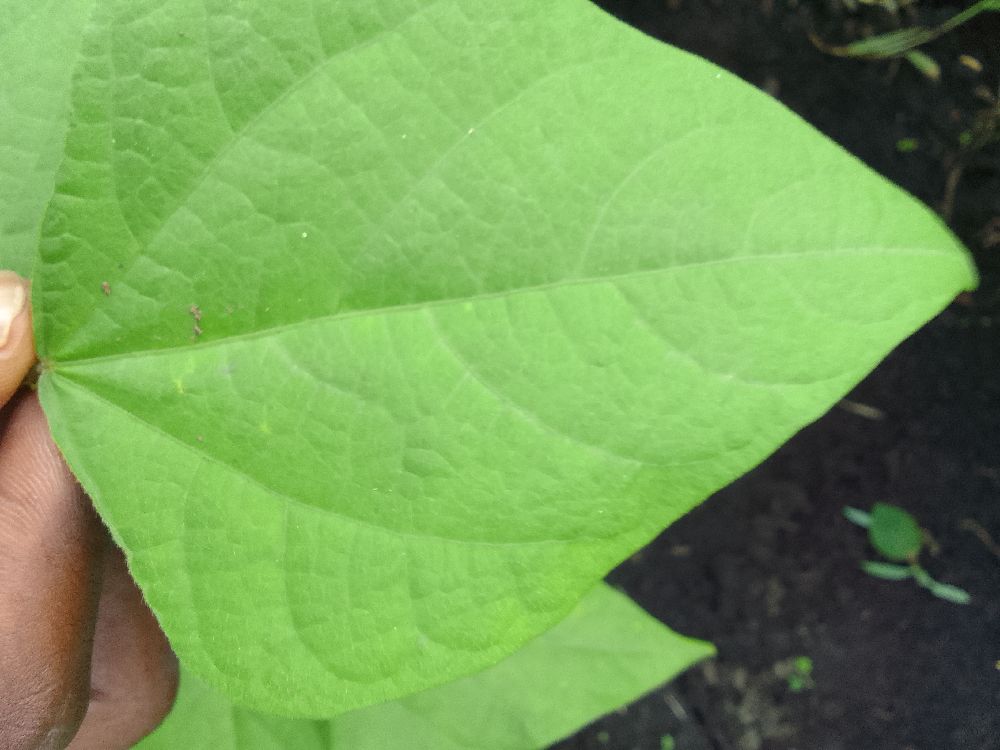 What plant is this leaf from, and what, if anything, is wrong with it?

common bean, healthy
